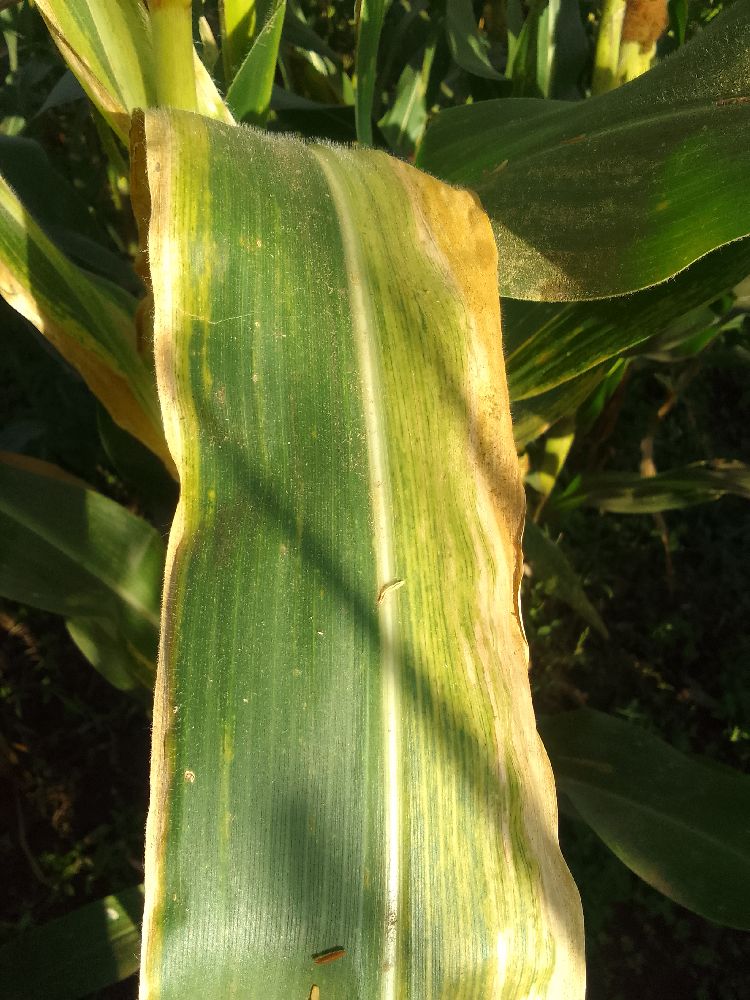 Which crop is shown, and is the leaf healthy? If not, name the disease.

maize, maize lethal necrosis
